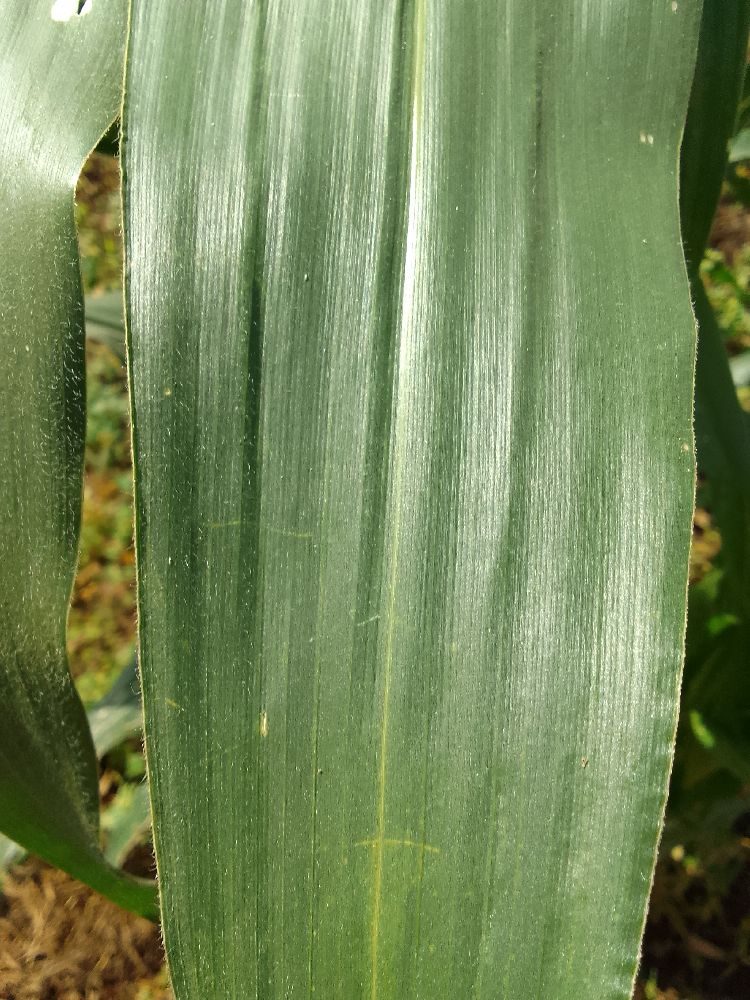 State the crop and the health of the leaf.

maize, healthy
